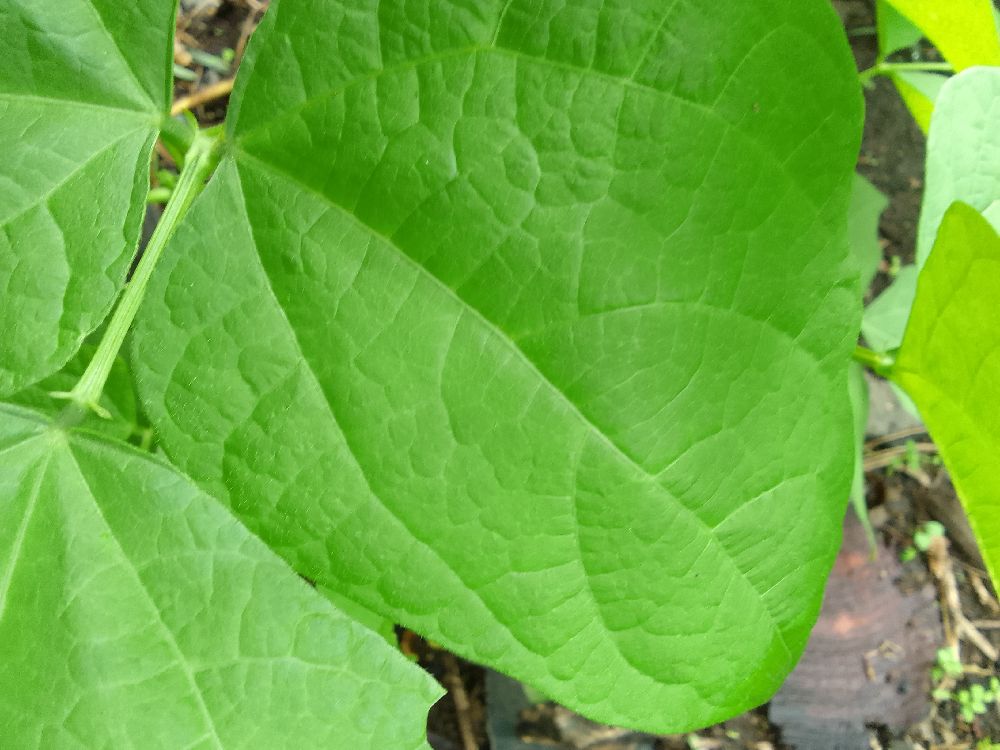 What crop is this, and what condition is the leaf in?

common bean, healthy
